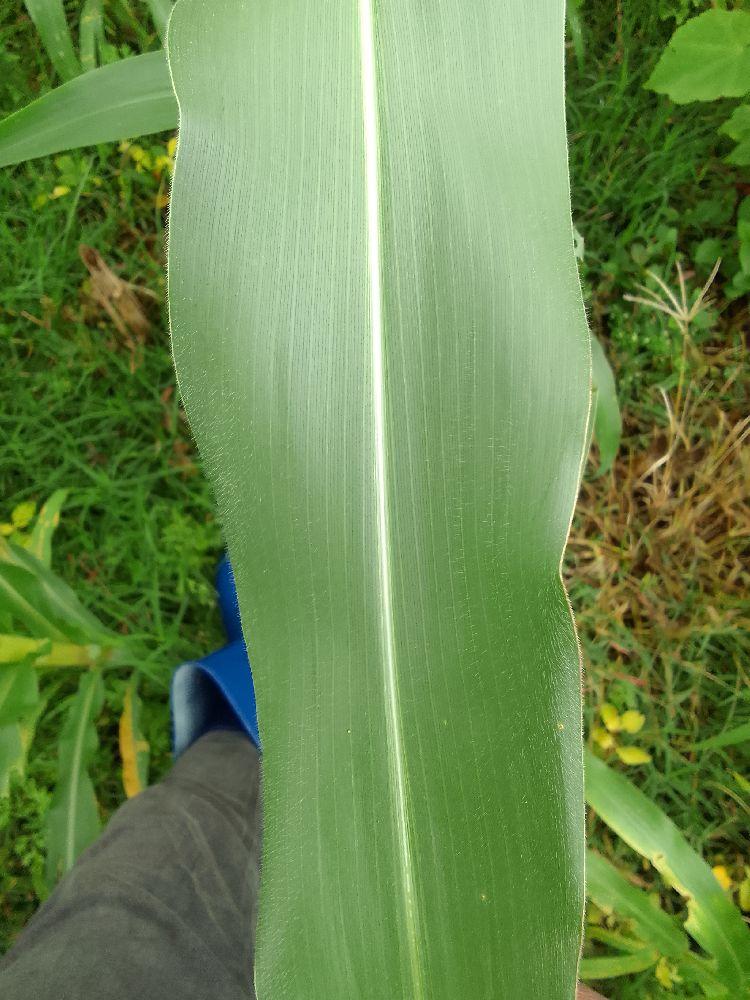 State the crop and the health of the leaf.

maize, healthy
